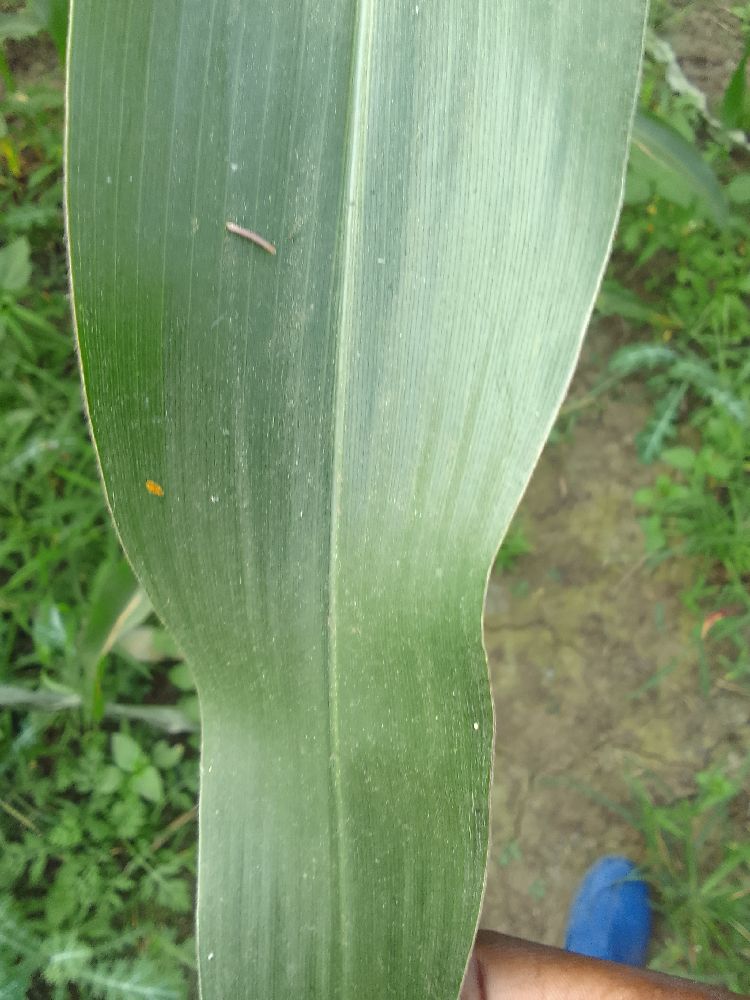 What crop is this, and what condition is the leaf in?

maize, healthy
